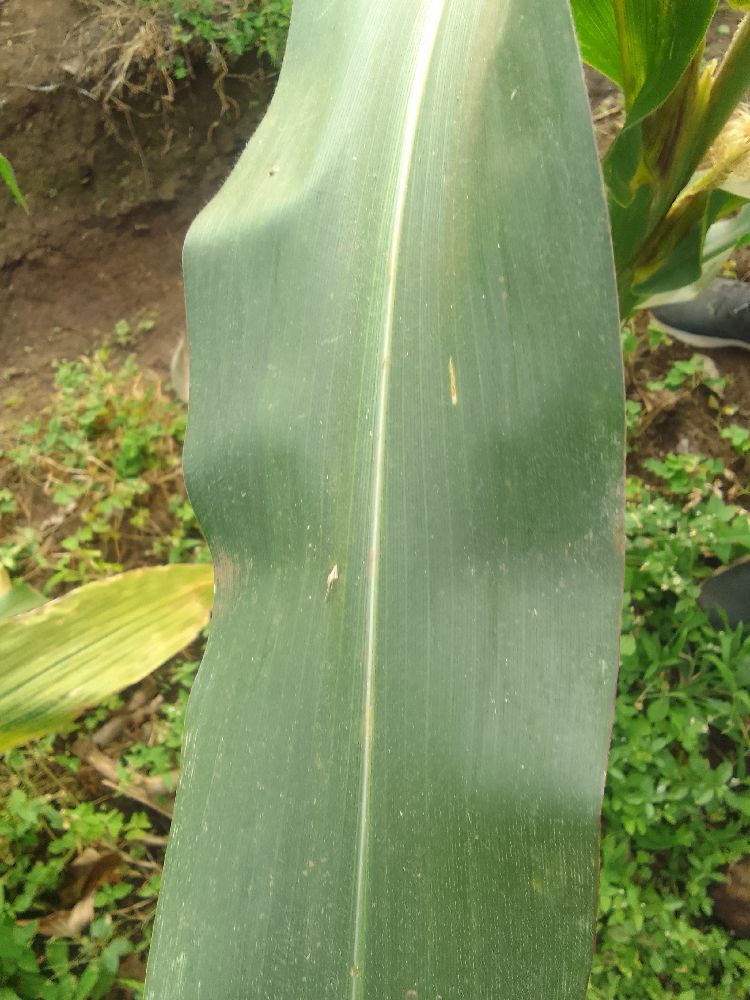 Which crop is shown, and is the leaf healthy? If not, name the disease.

maize, healthy
